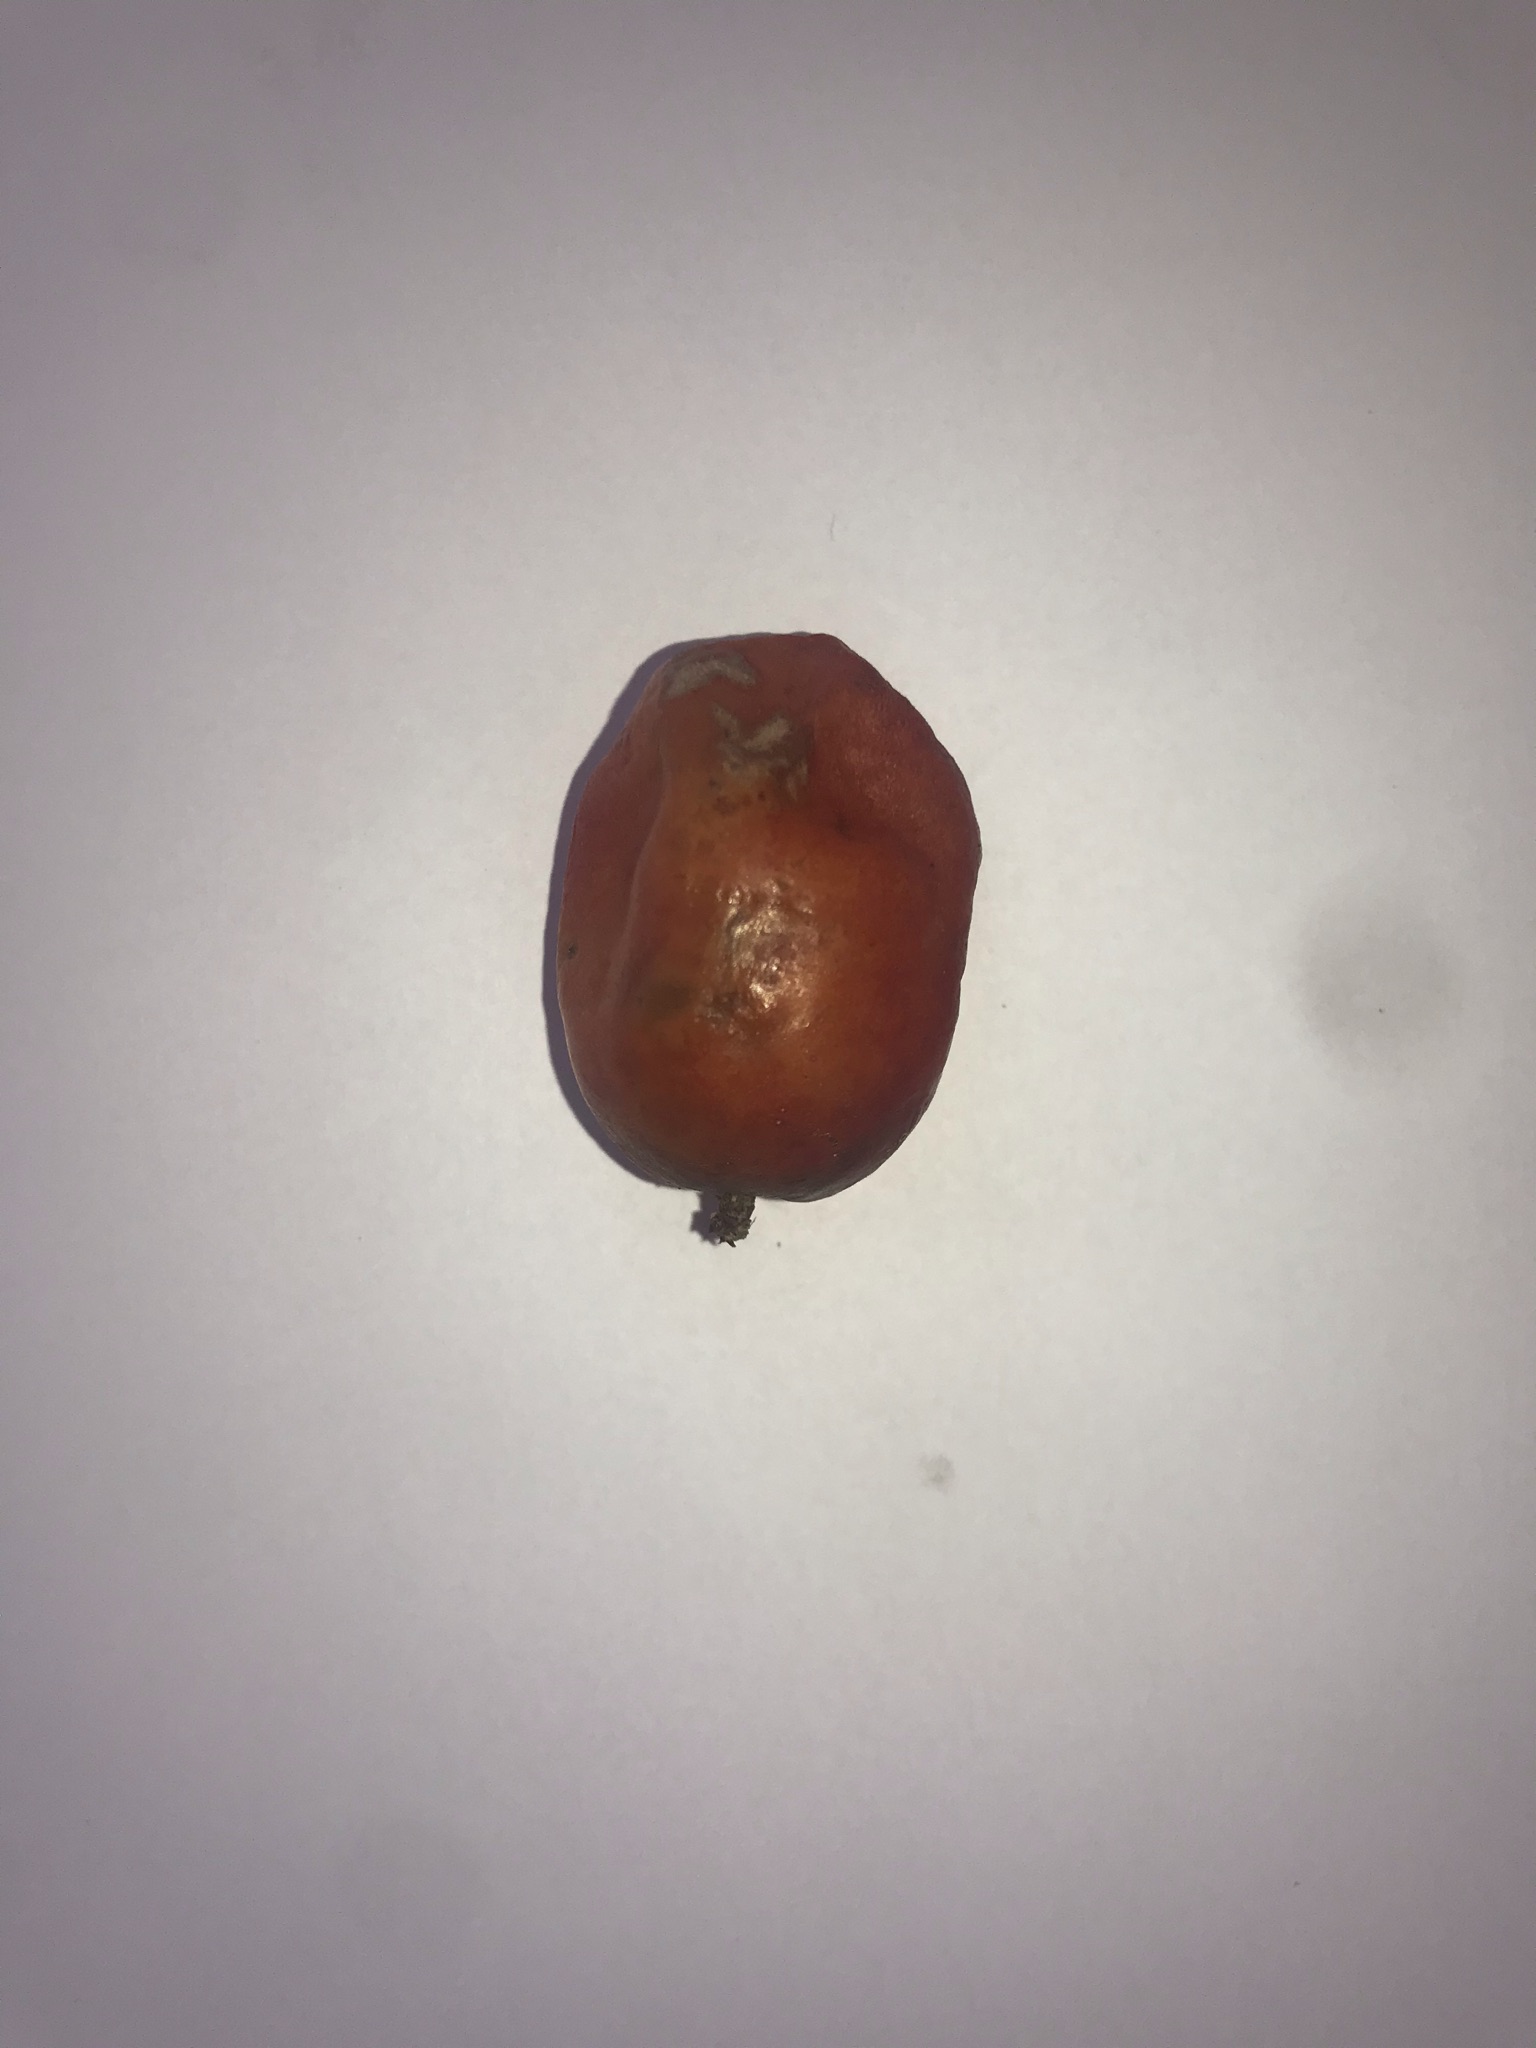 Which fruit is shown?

siriguela
